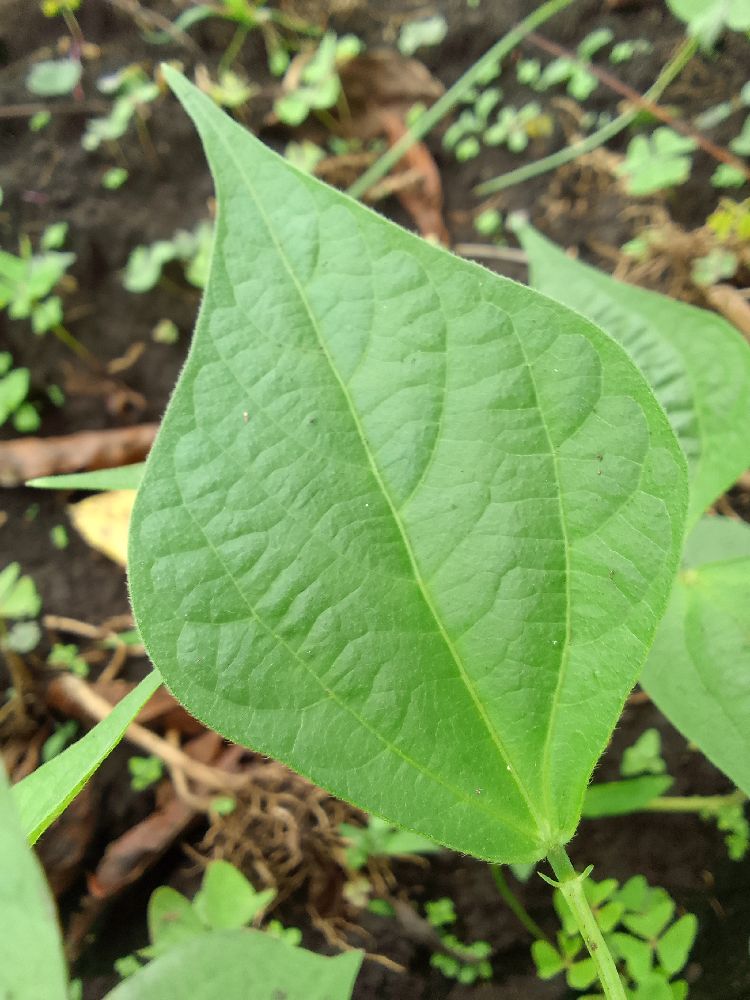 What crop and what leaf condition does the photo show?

common bean, healthy
